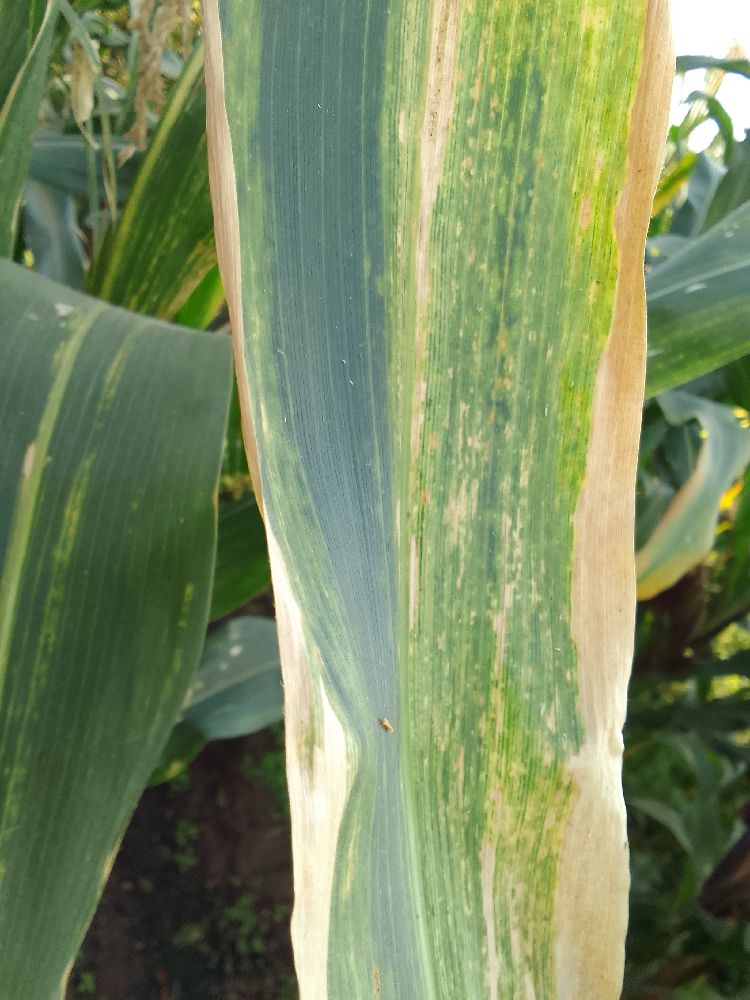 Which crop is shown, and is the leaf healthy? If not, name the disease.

maize, maize lethal necrosis
